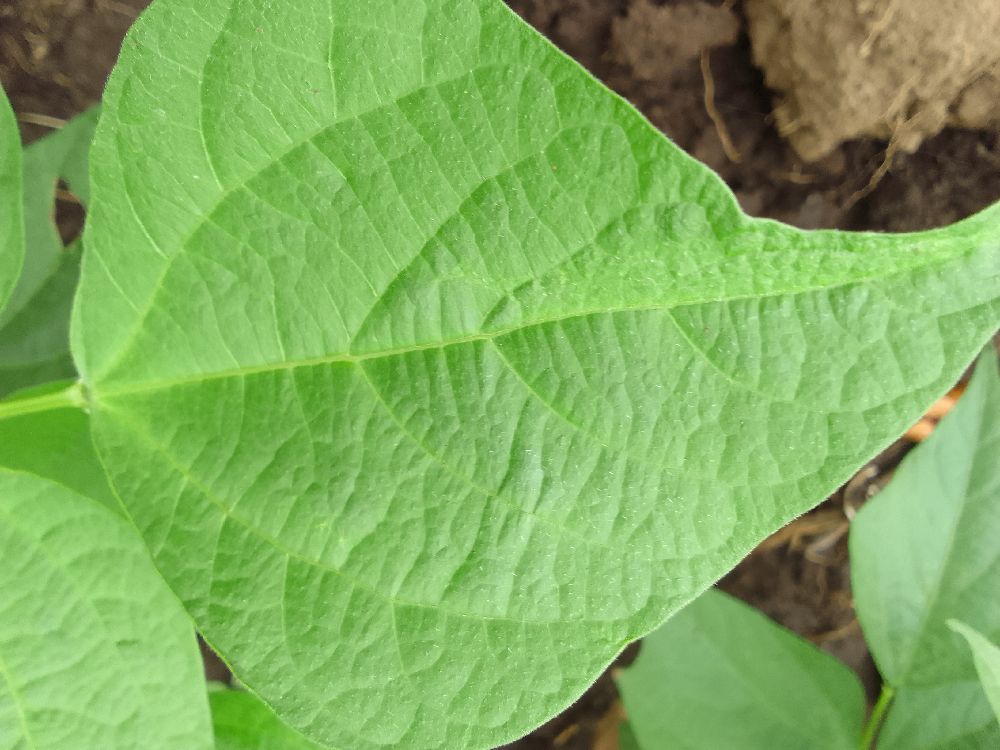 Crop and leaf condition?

common bean, healthy
